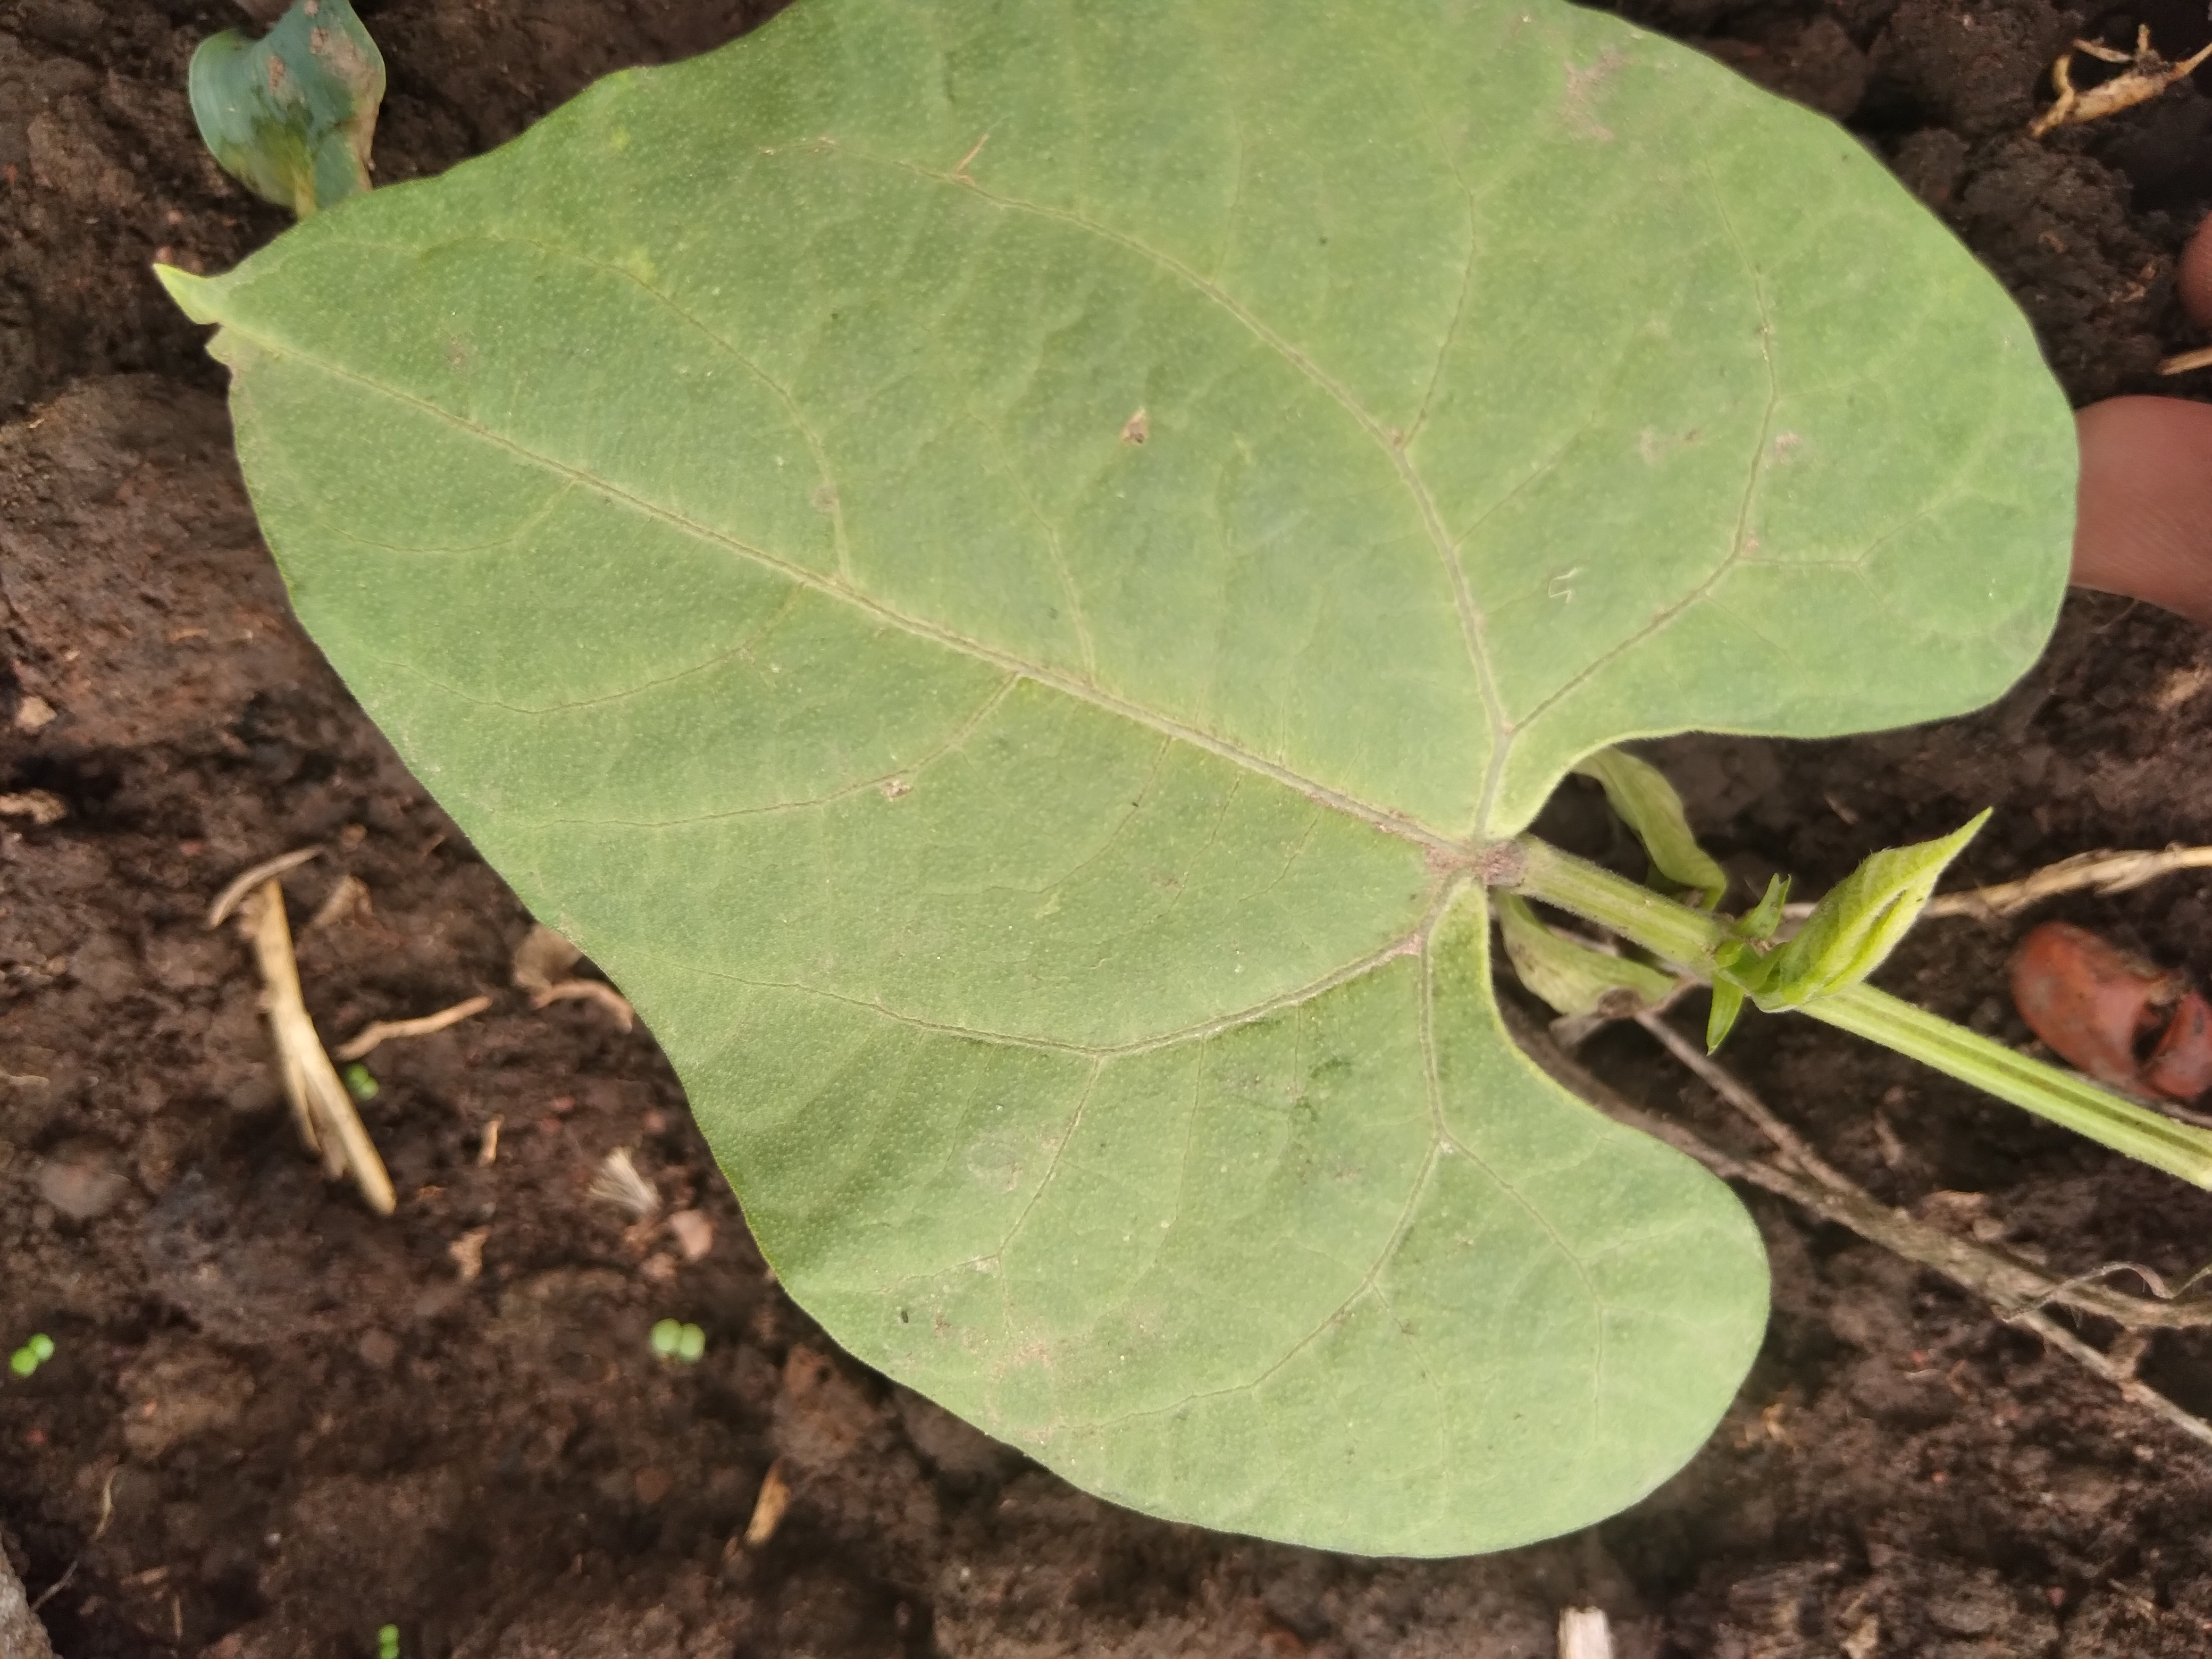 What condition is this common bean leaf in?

healthy
